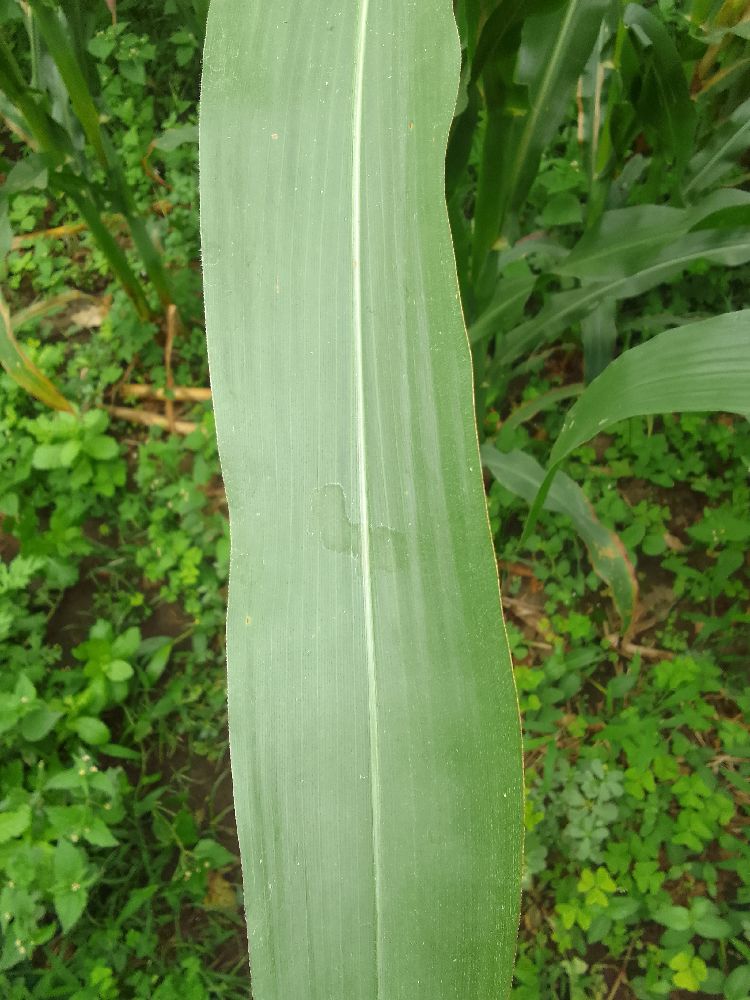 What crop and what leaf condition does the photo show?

maize, healthy
